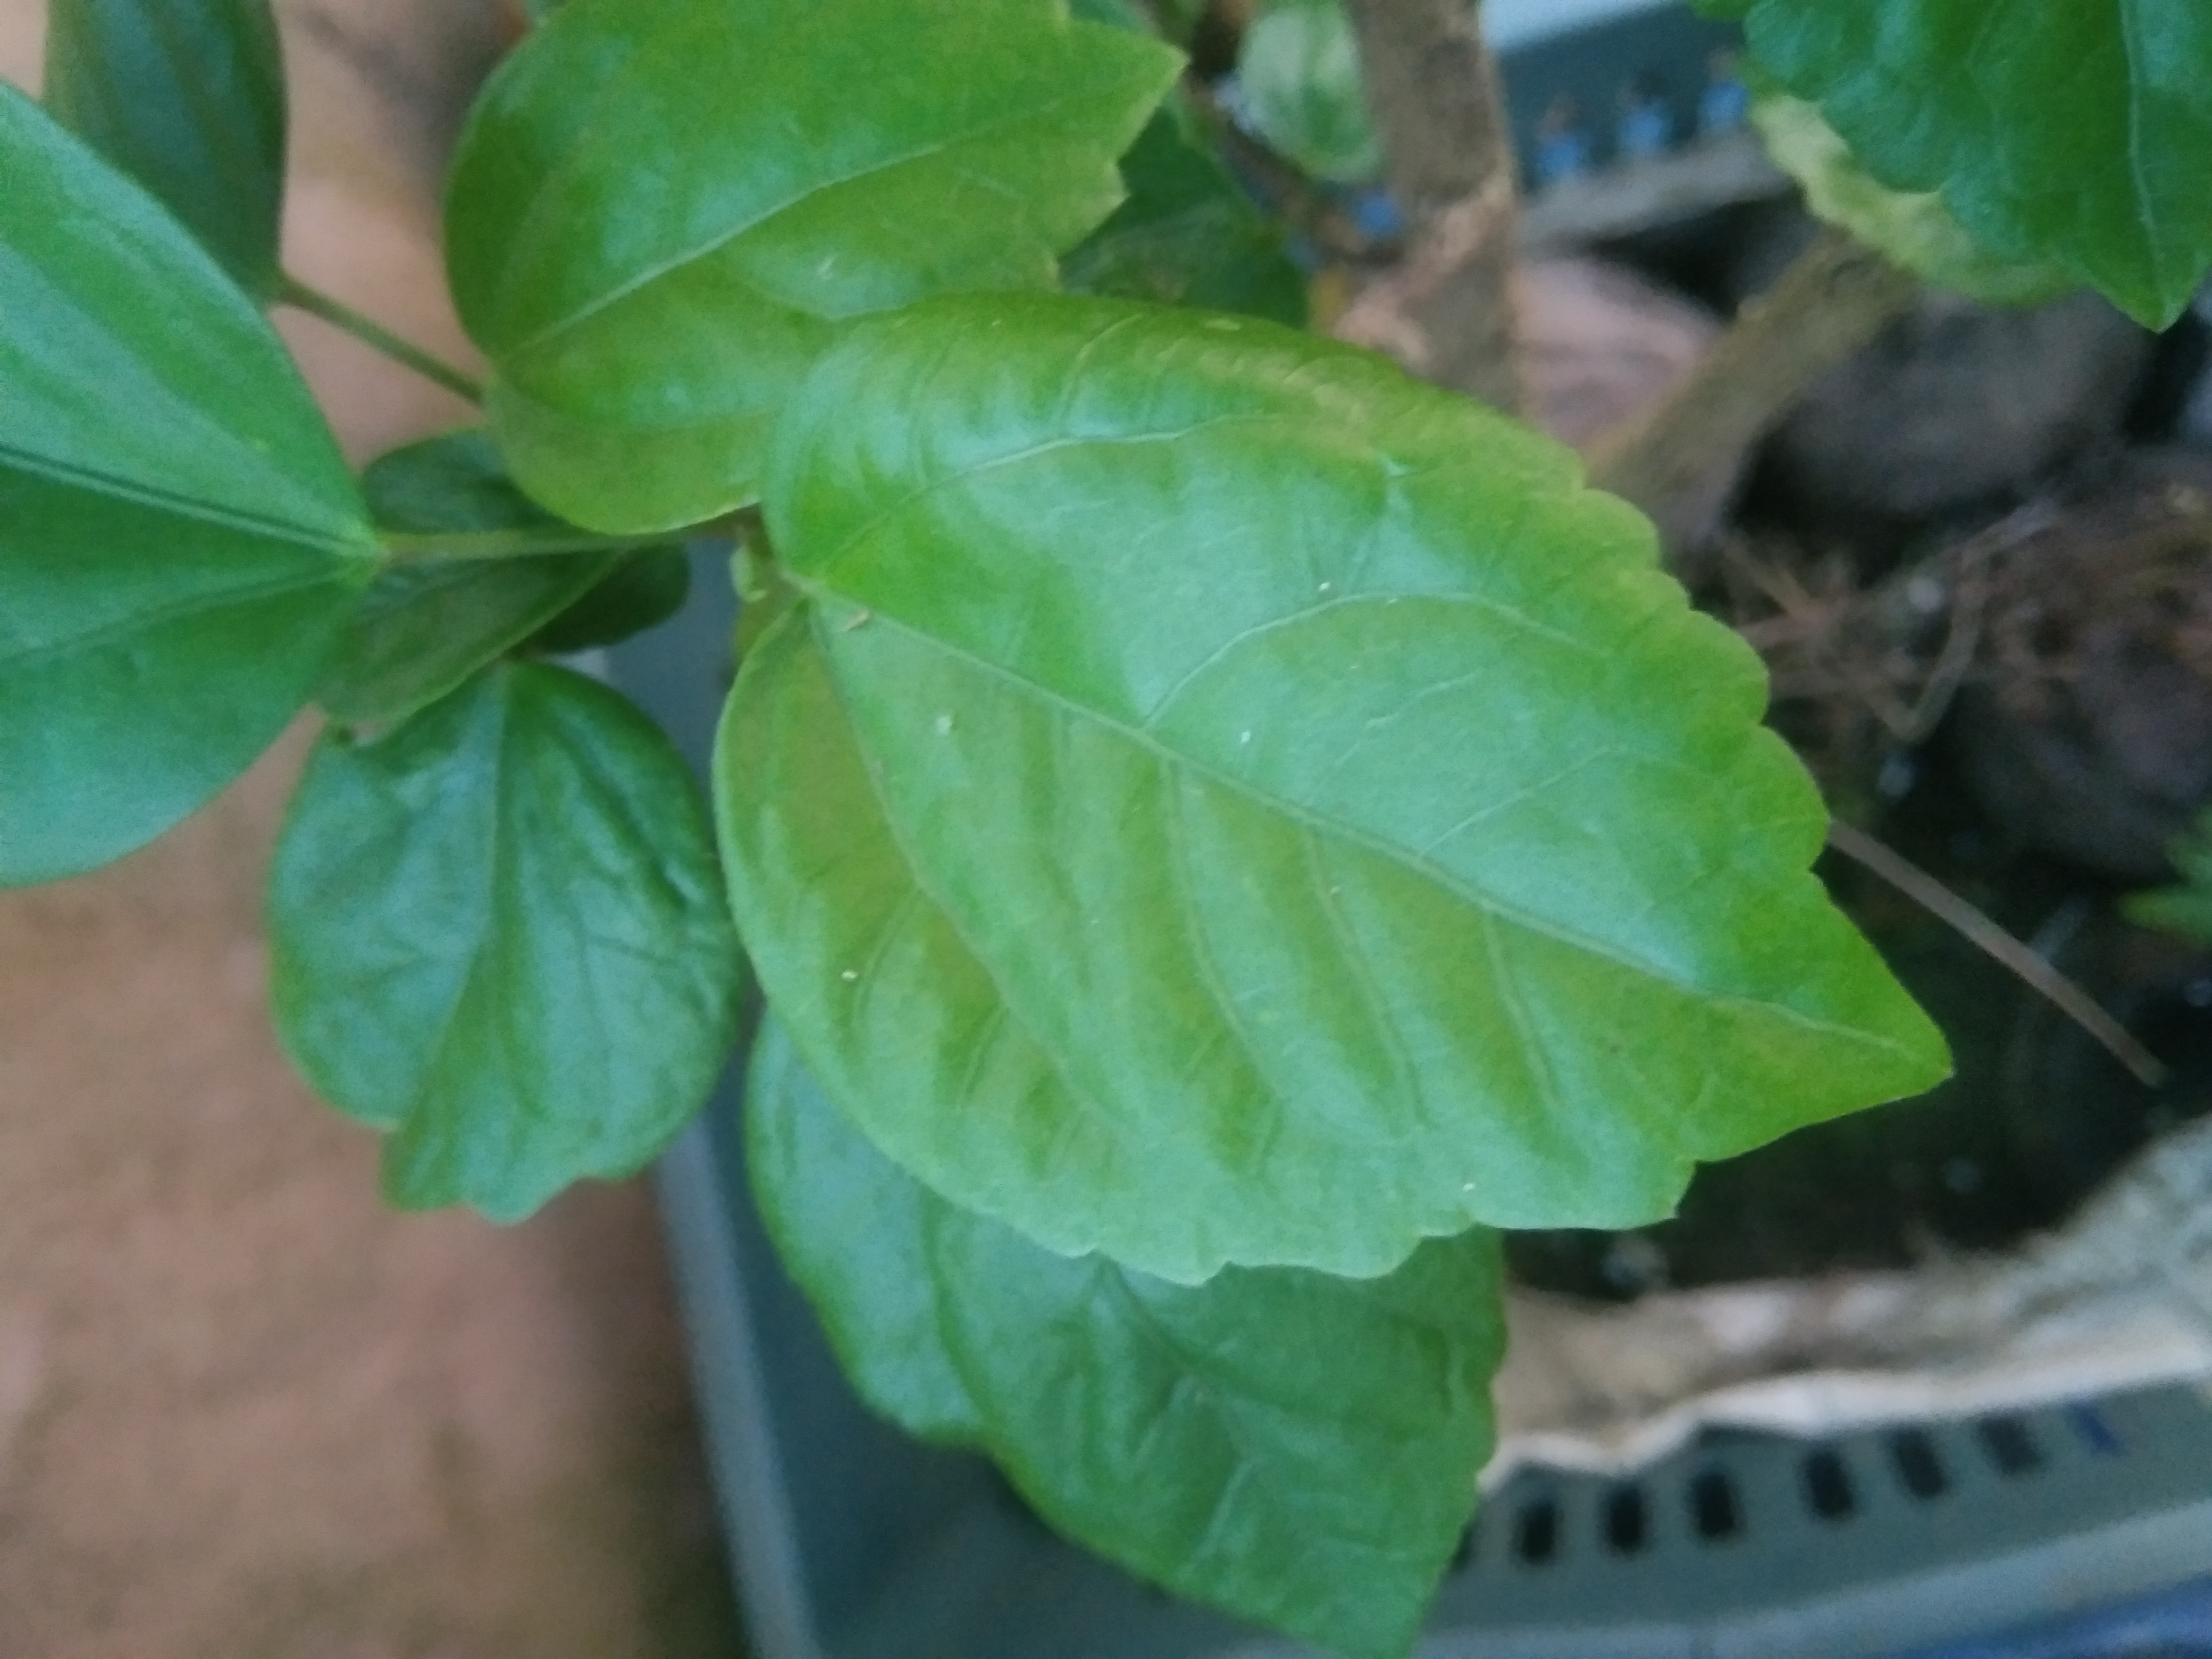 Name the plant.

hibiscus
